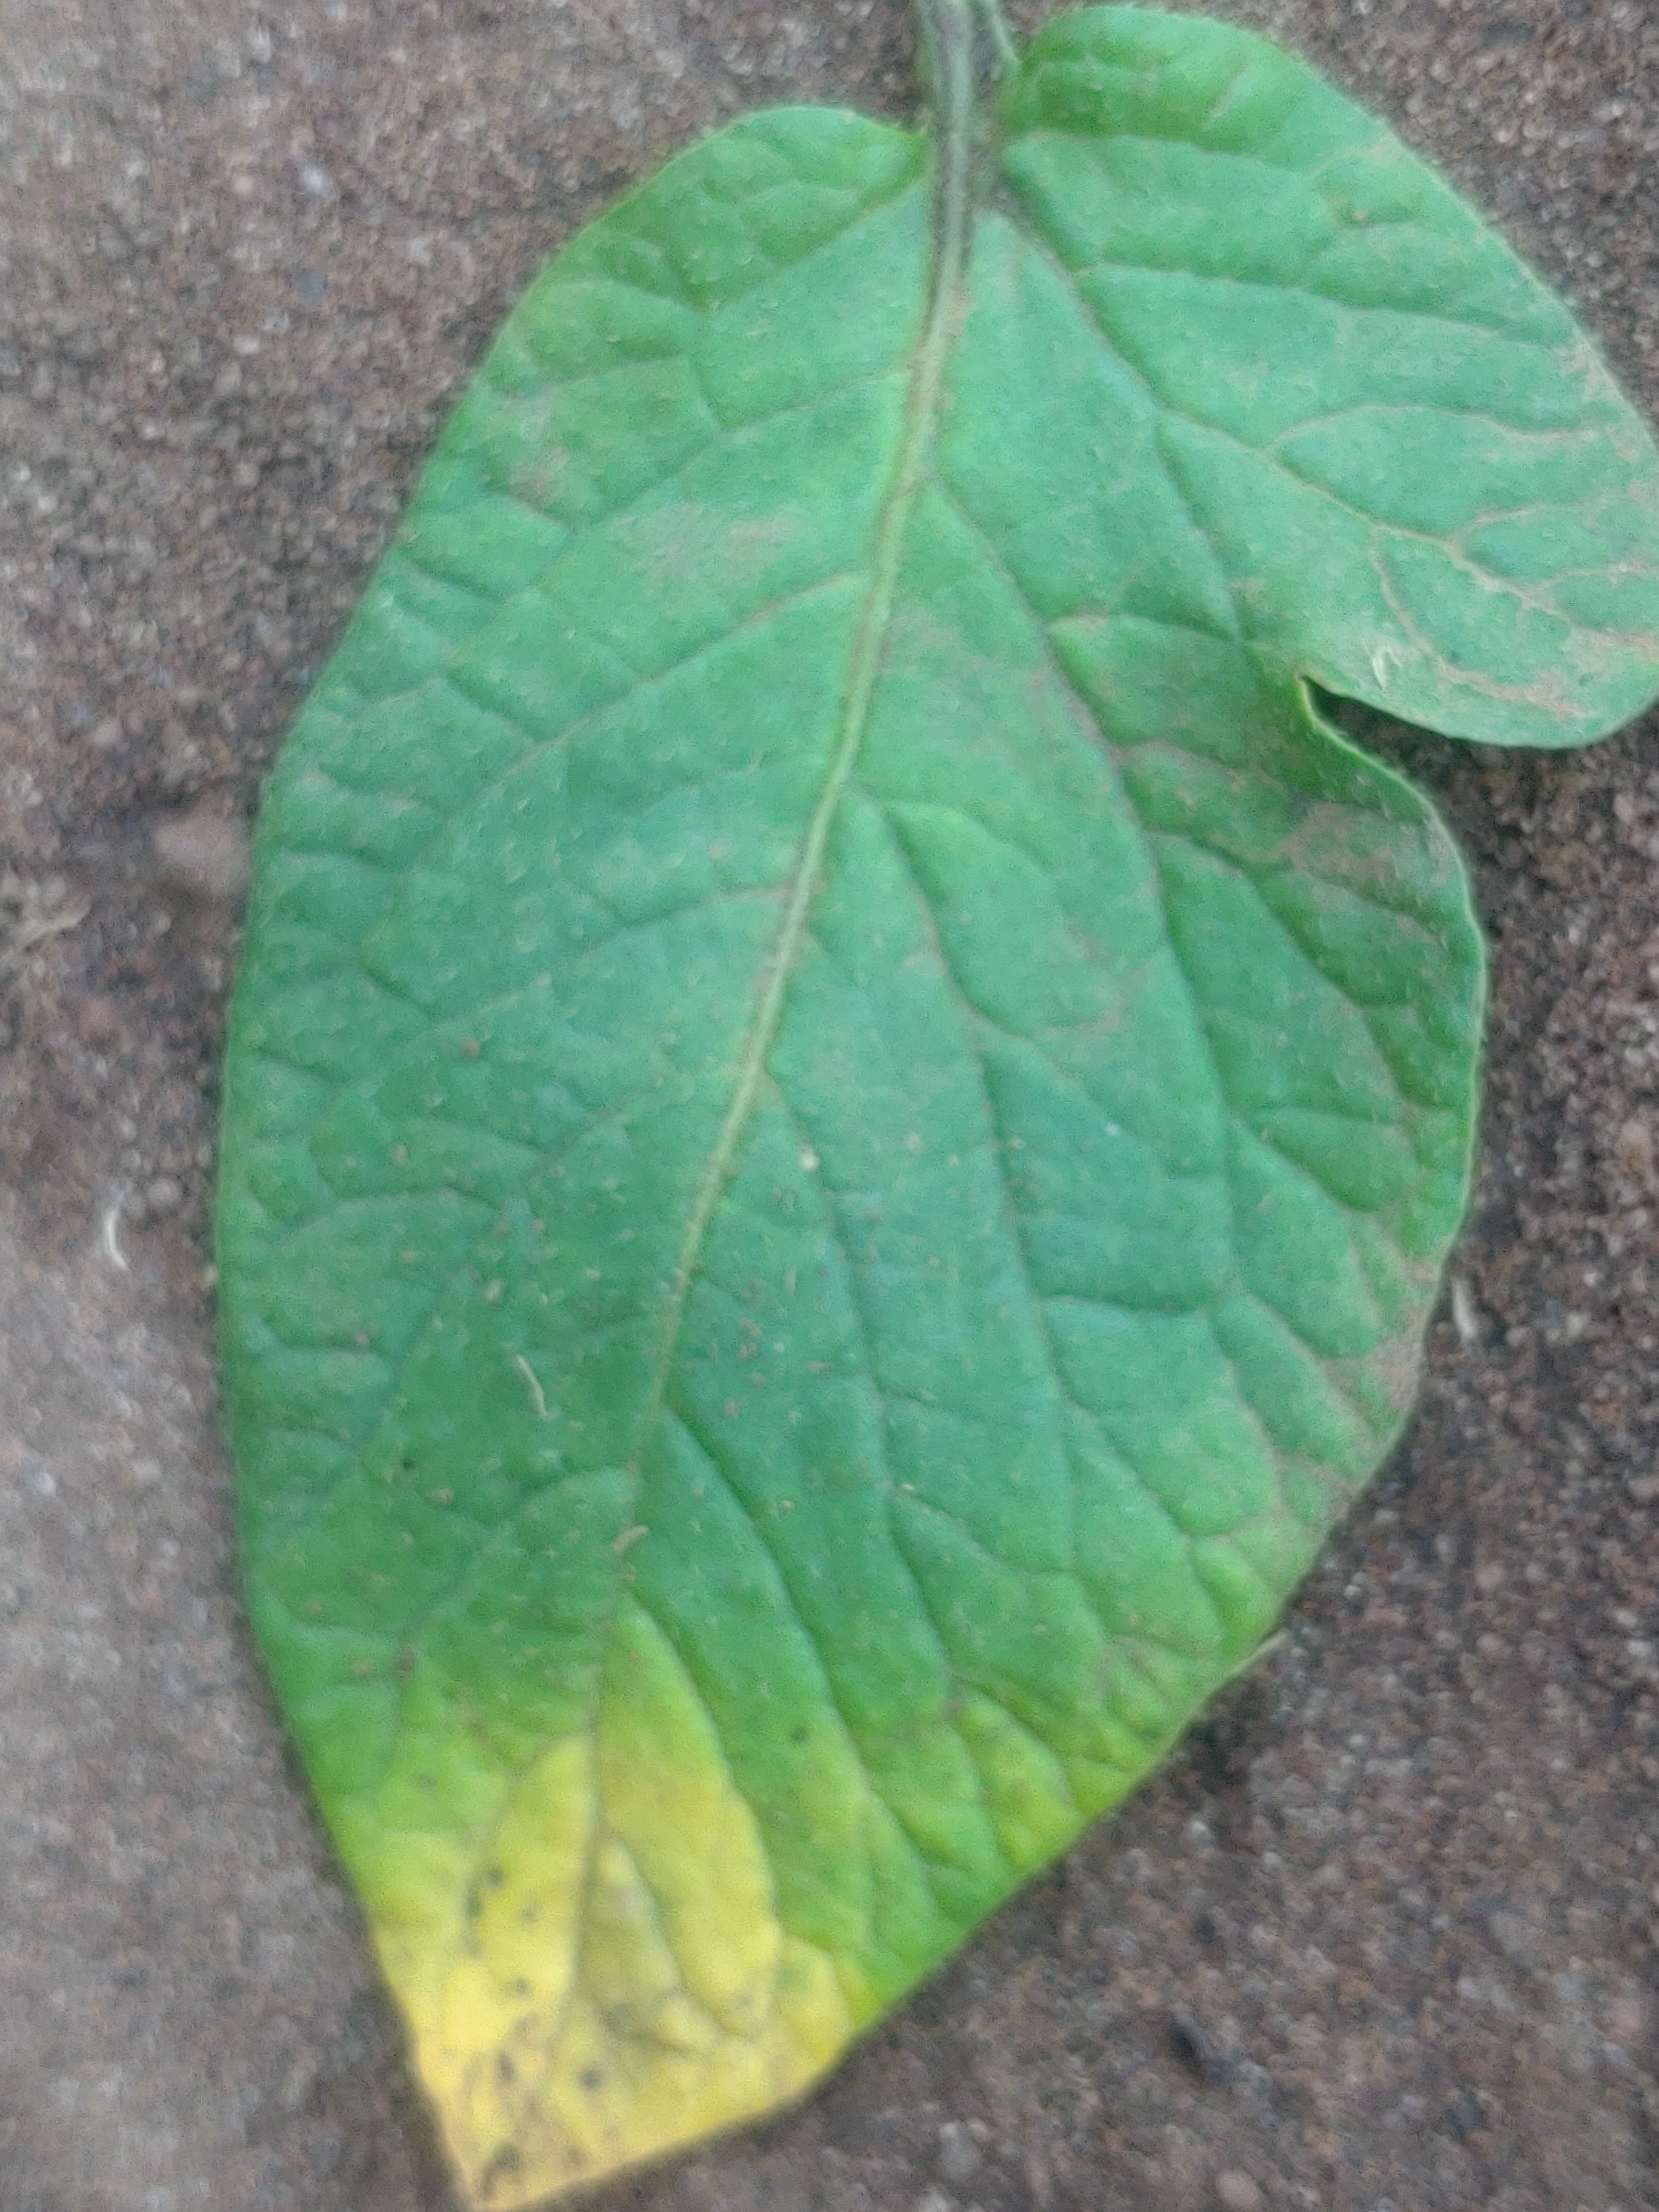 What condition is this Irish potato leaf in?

late blight
